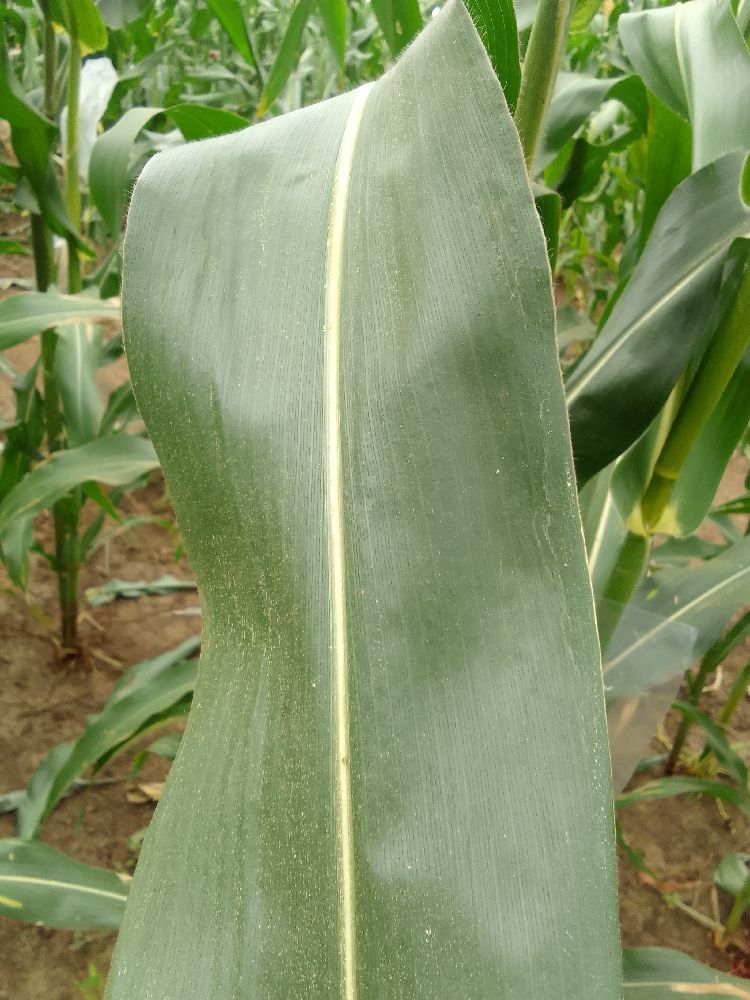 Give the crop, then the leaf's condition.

maize, healthy
